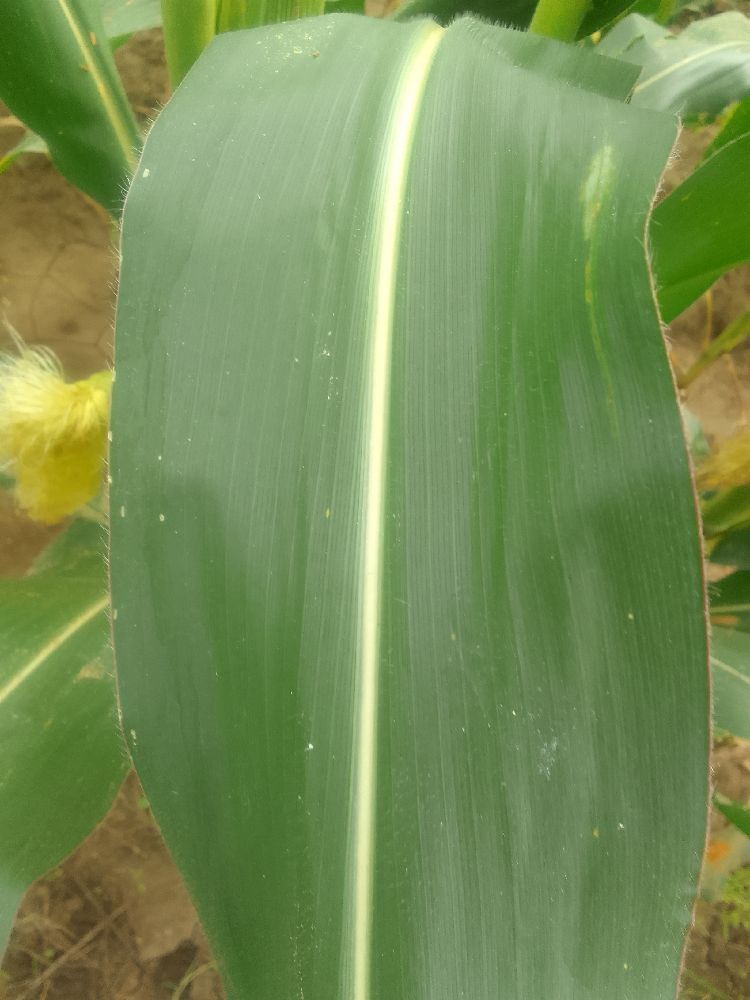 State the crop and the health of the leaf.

maize, healthy
